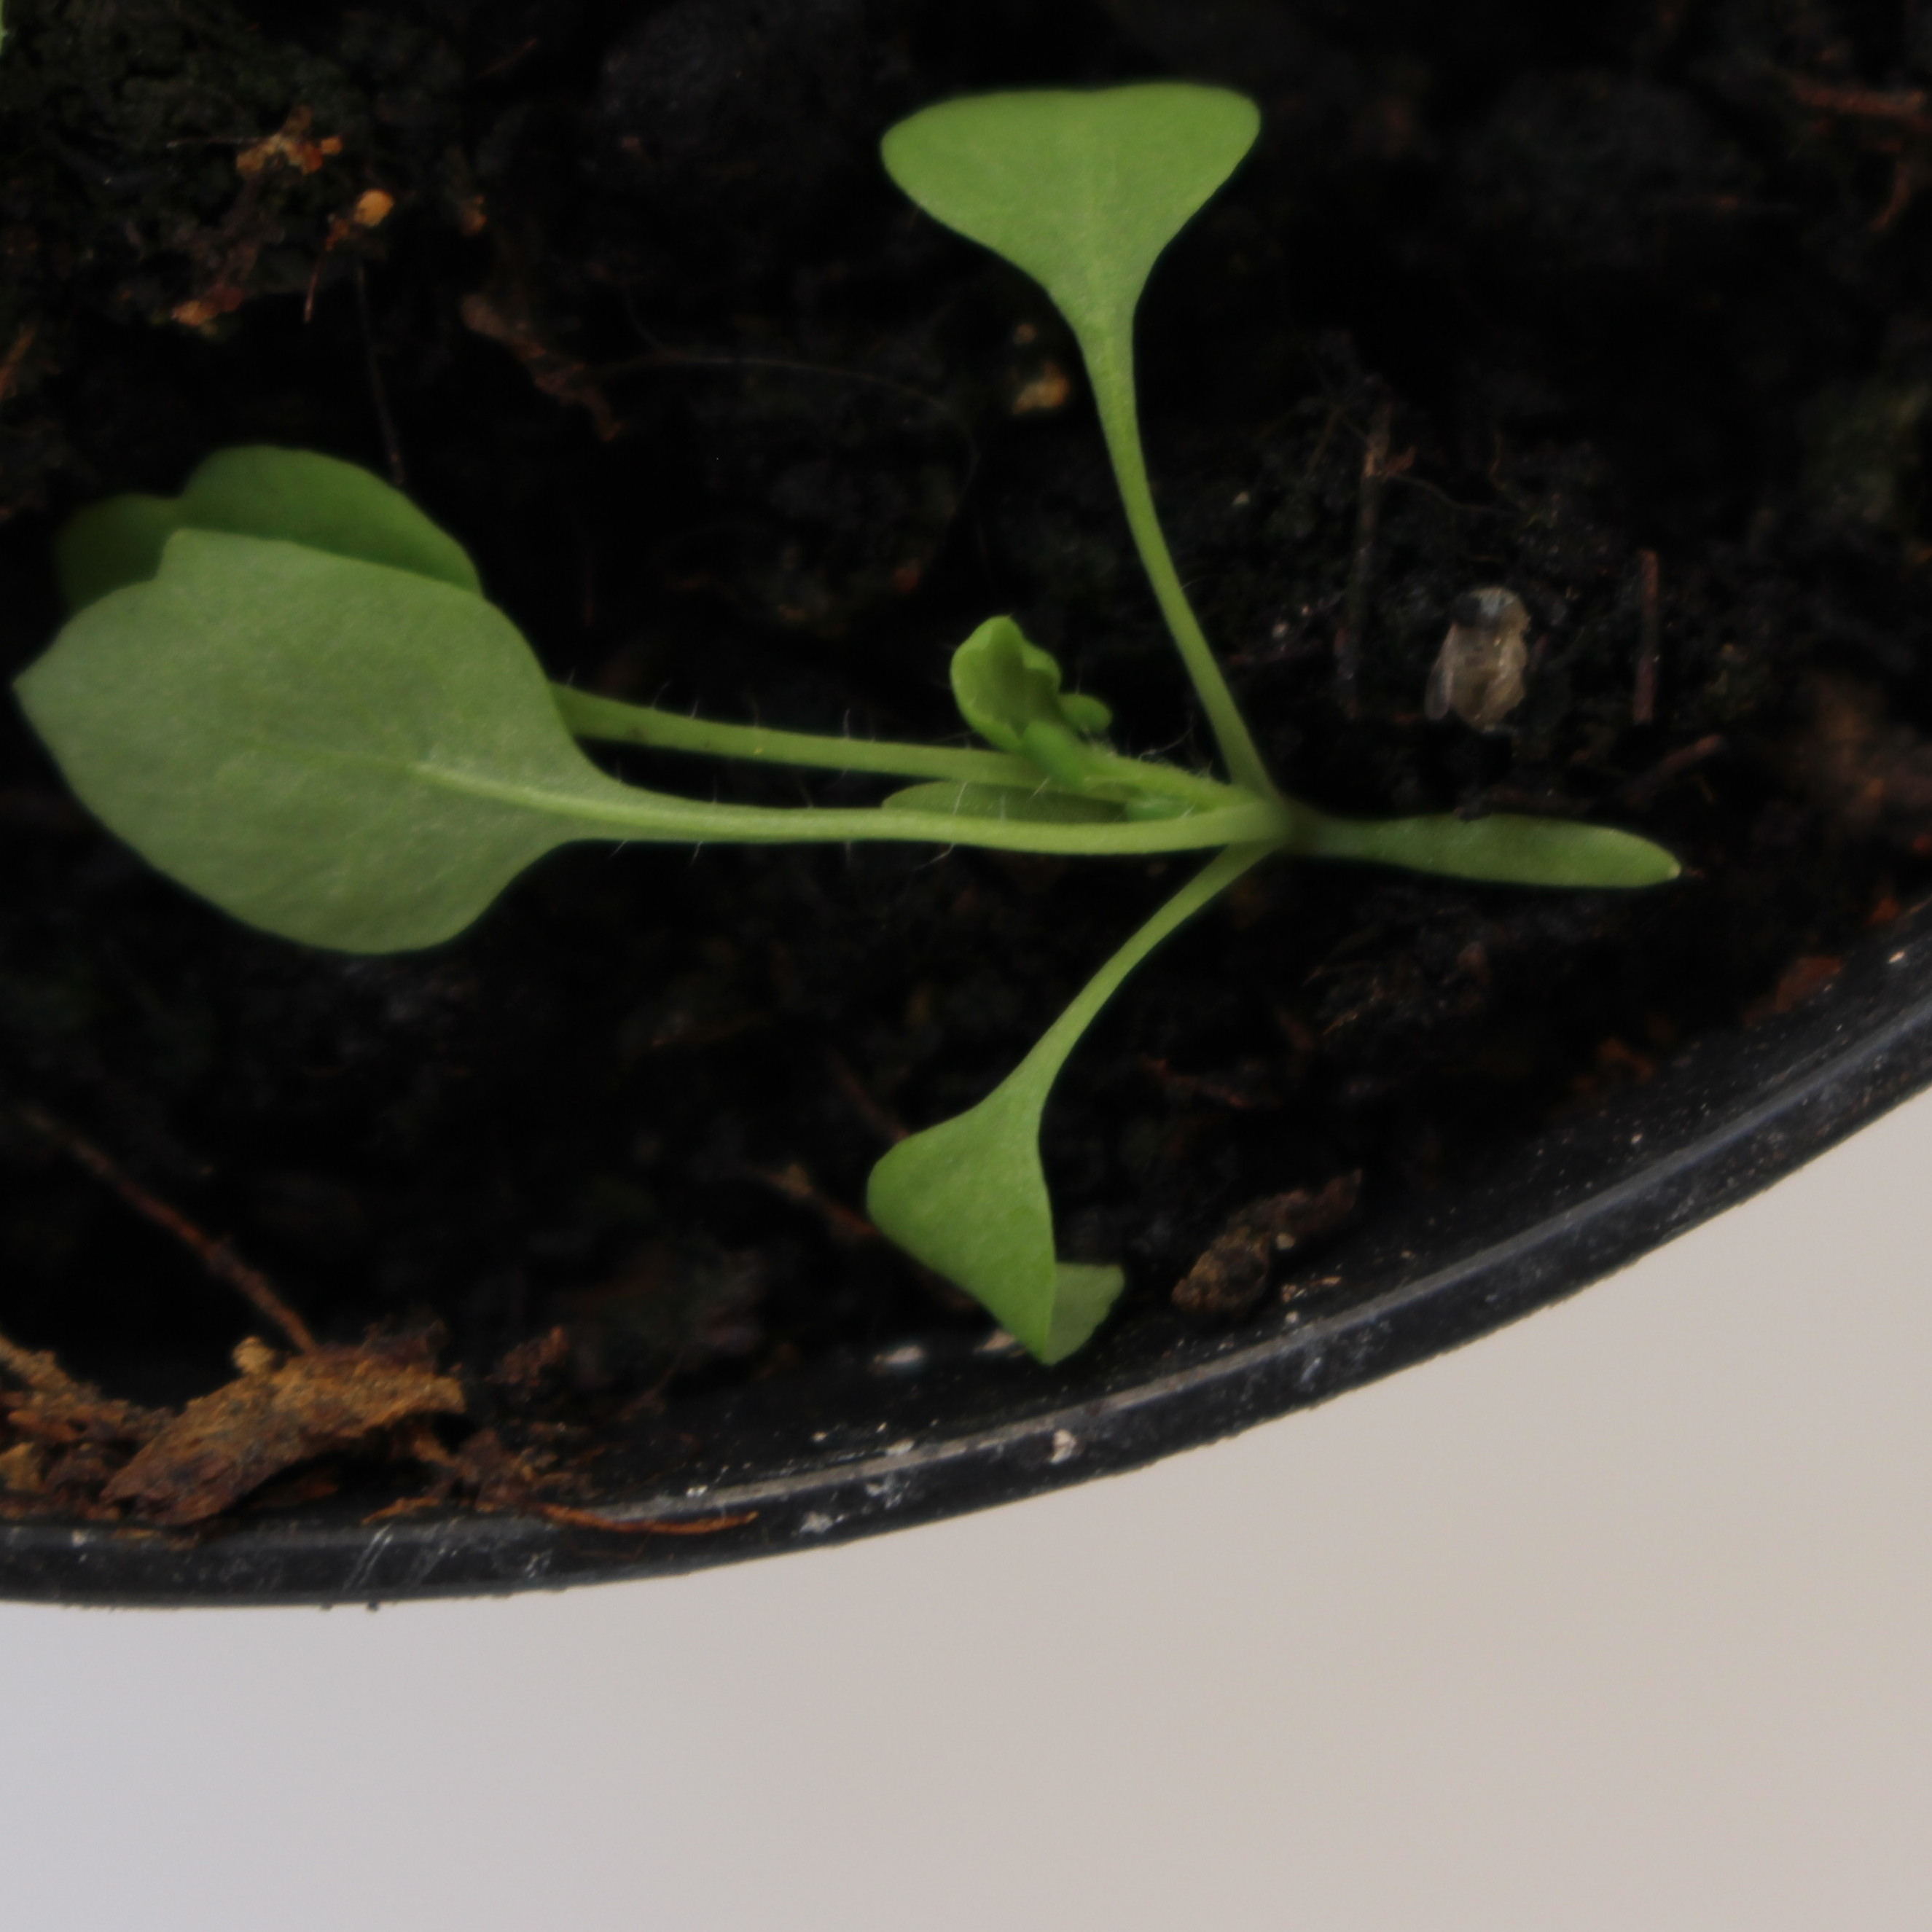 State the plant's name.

Papaver rhoeas
